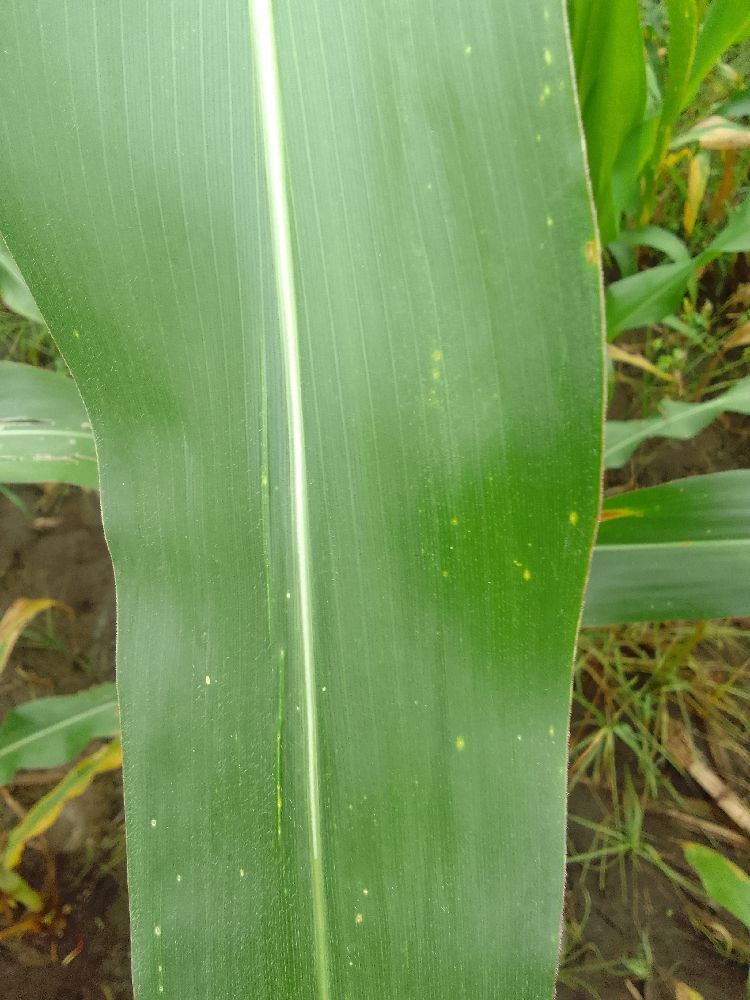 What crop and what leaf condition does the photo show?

maize, healthy
